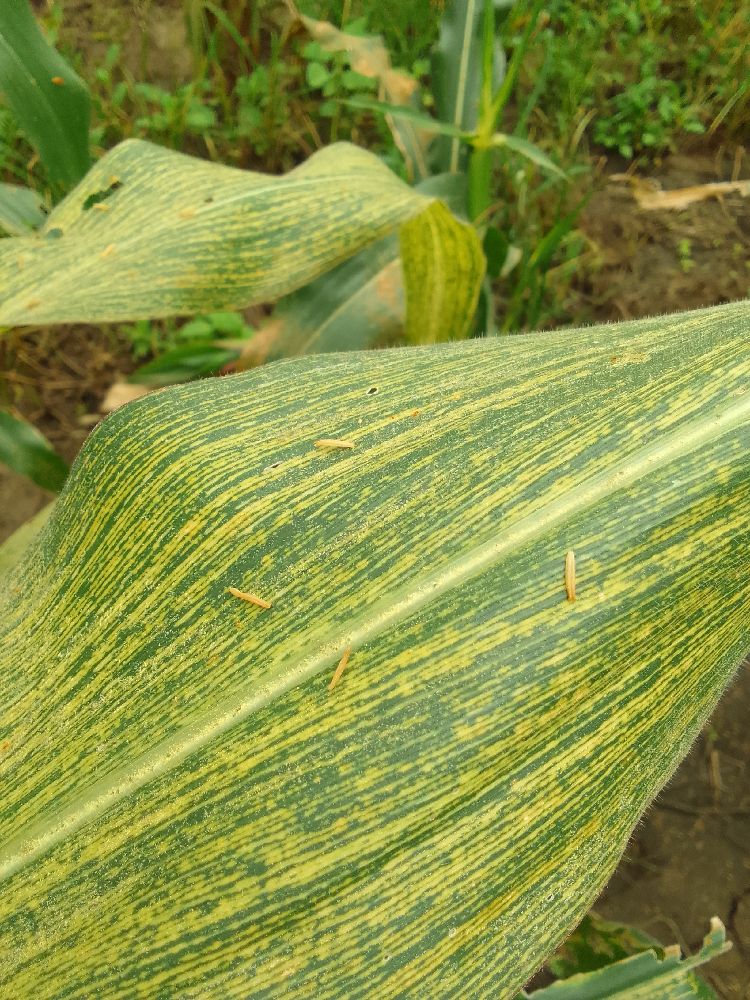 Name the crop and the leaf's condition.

maize, maize streak virus
